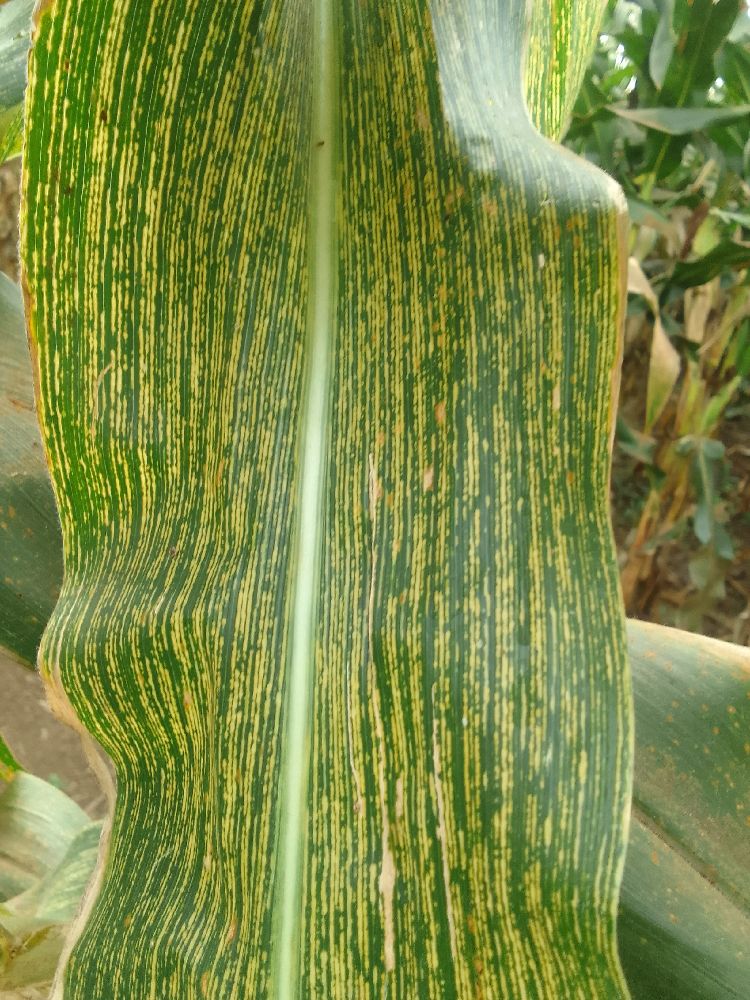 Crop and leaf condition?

maize, maize streak virus
